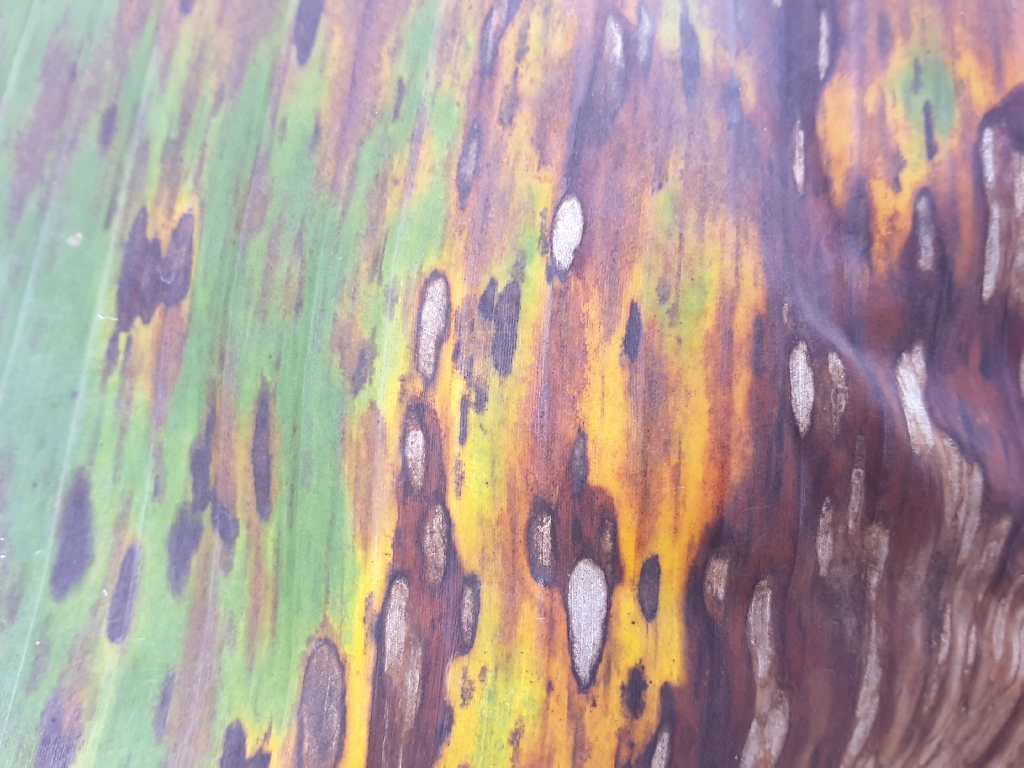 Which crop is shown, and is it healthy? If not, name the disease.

banana, black sigatoka
